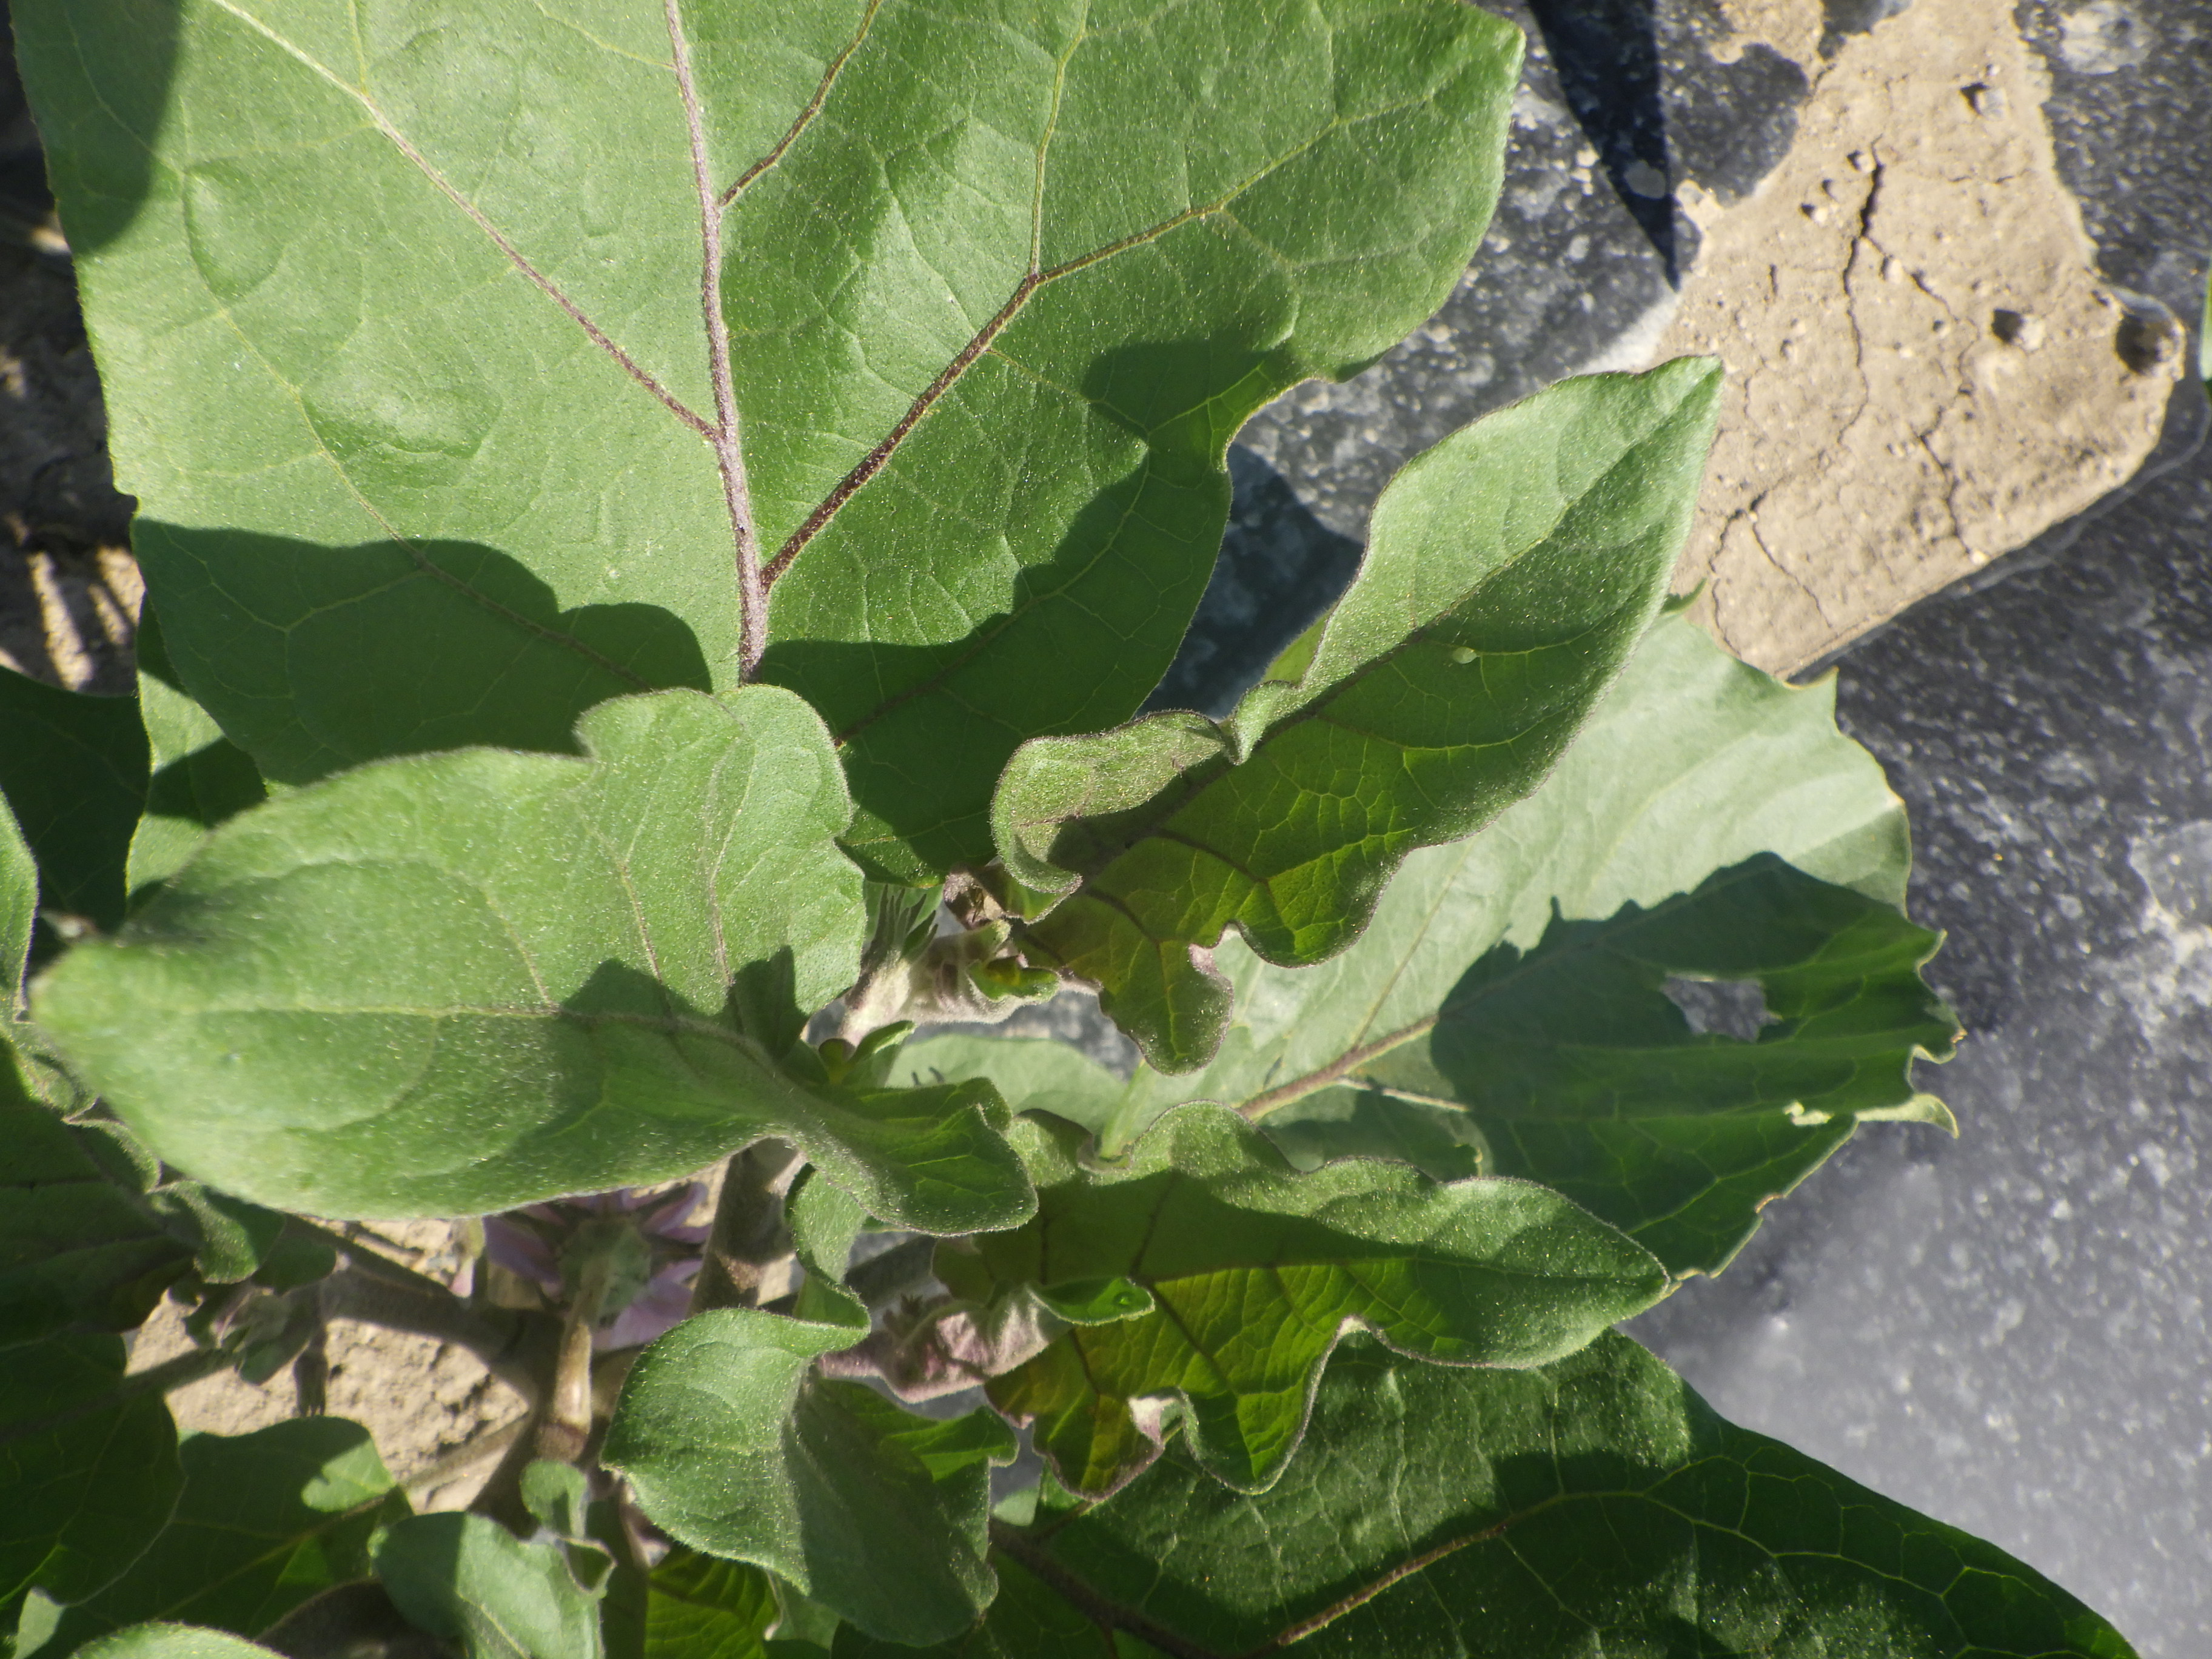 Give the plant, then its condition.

aubergine, aphids, colorado potato beetle
